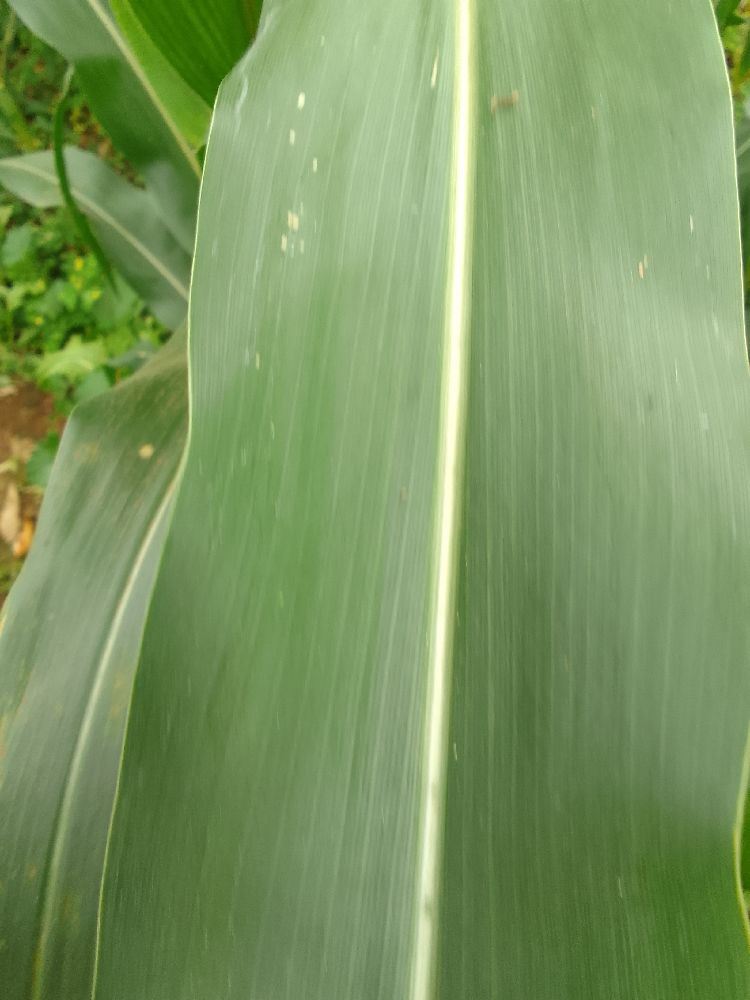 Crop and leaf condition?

maize, healthy
